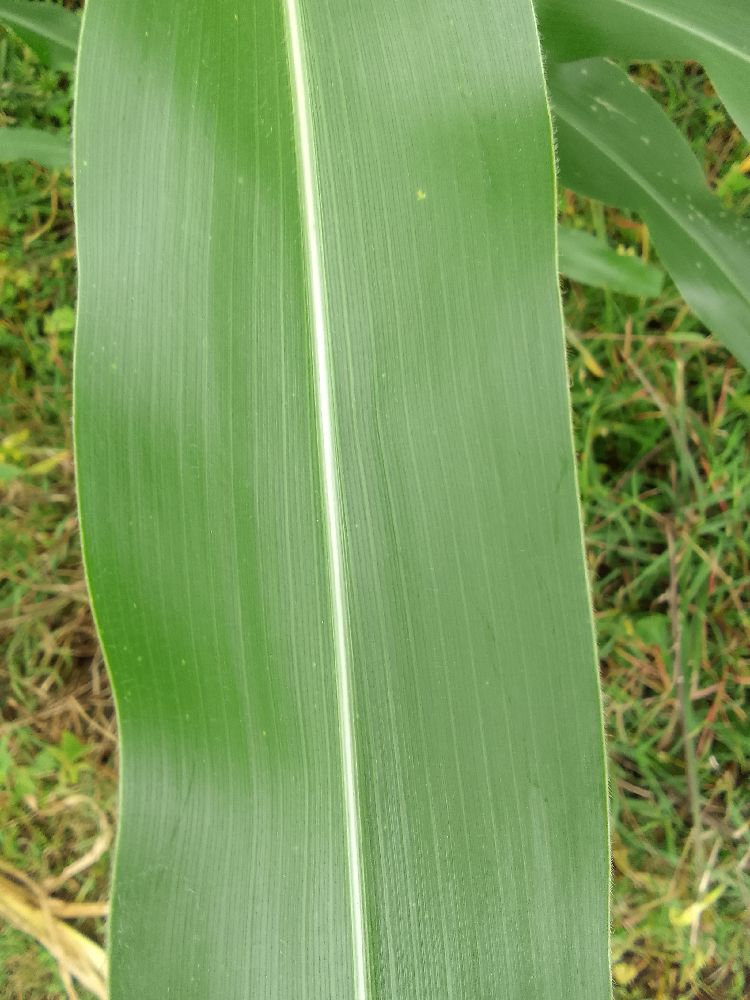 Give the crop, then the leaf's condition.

maize, healthy
